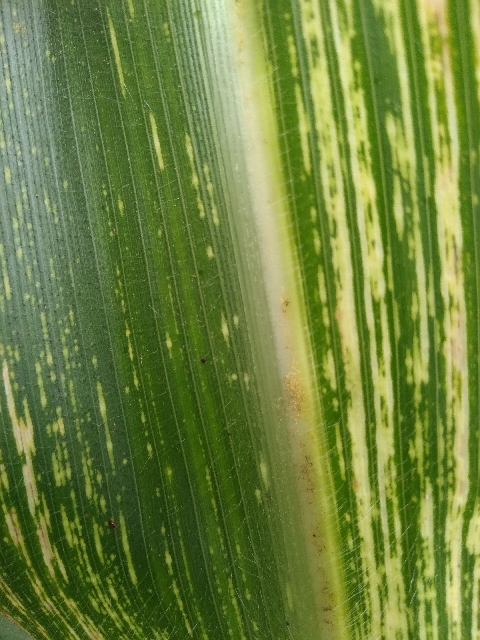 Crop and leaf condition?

maize, maize streak virus
